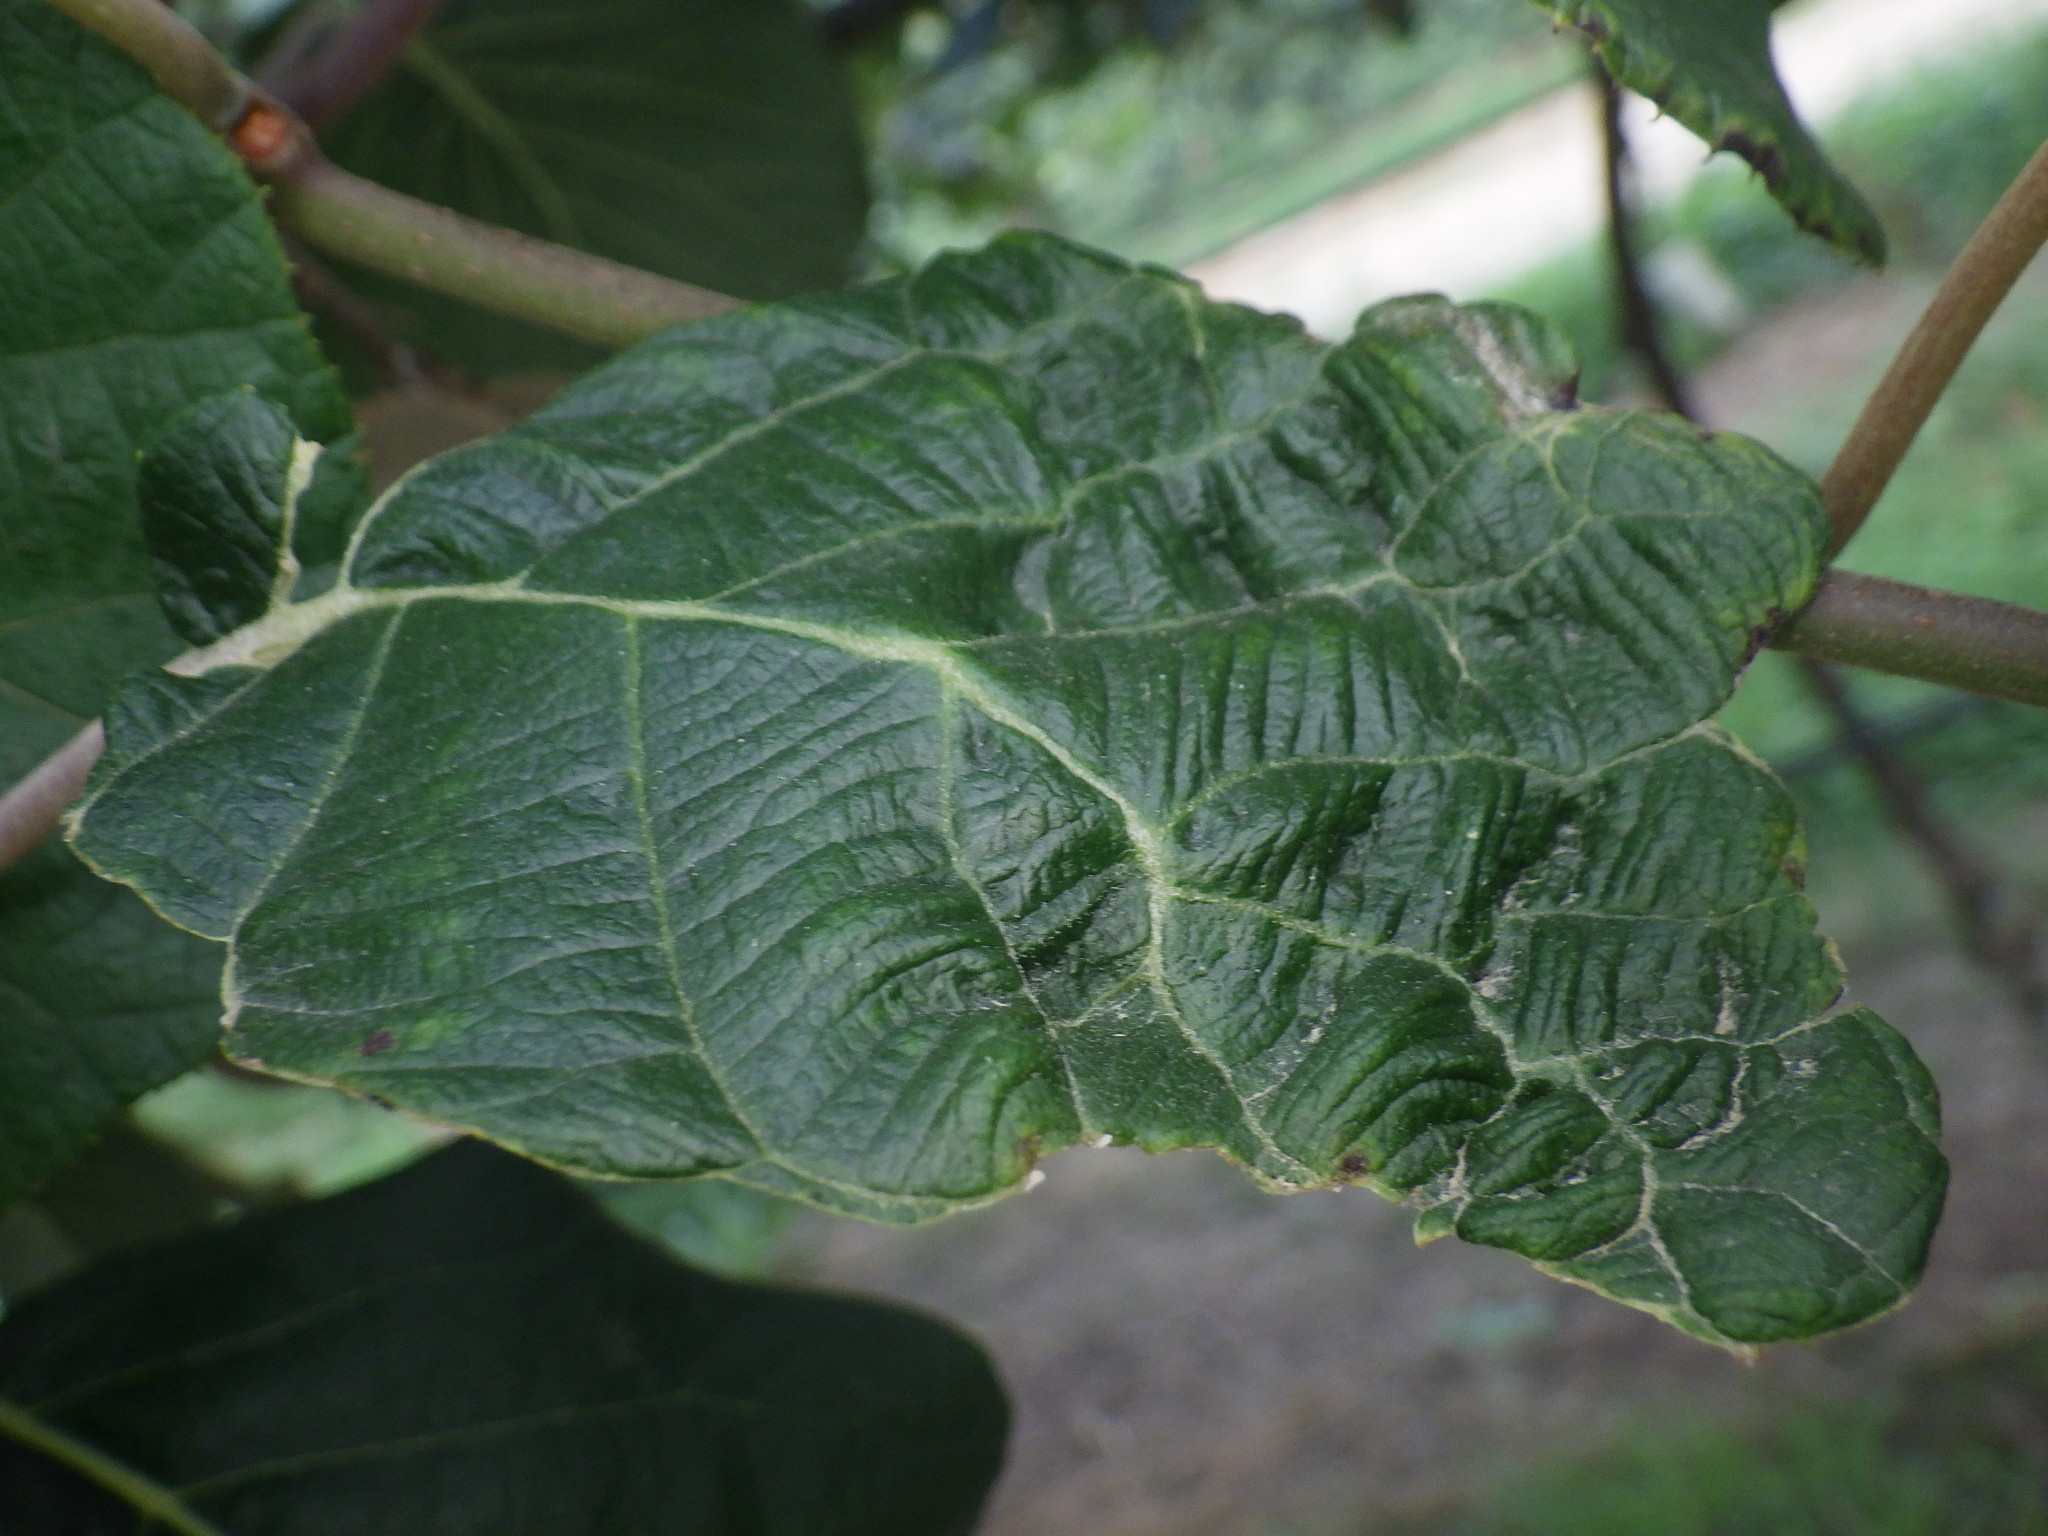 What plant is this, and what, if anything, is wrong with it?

kiwi, mechanical damage
